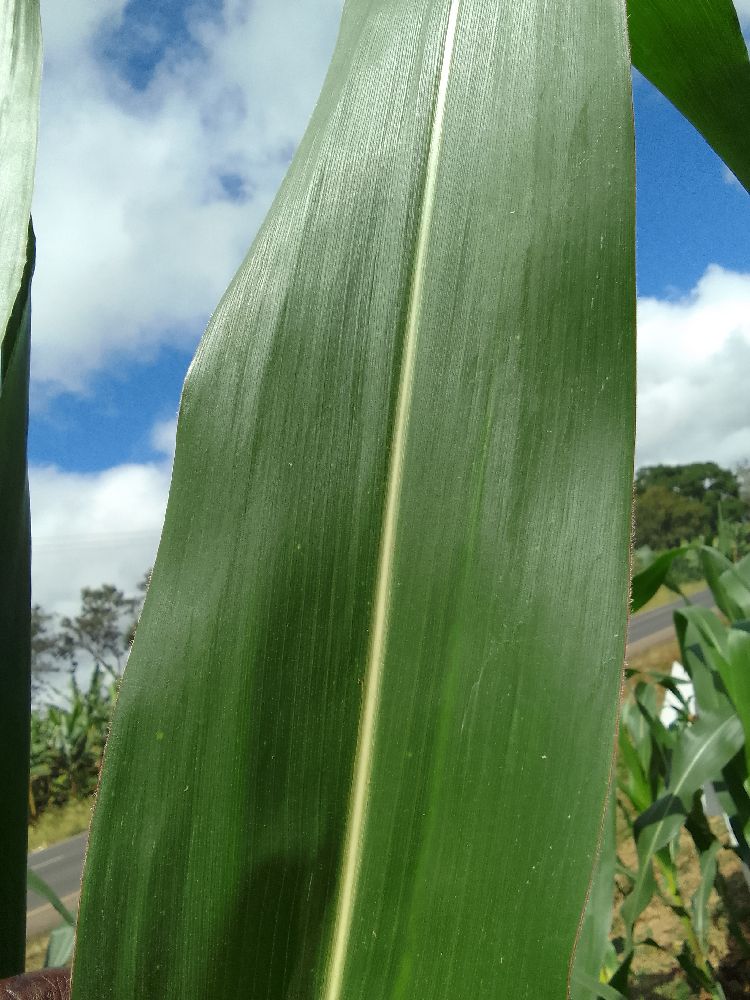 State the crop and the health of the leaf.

maize, healthy
